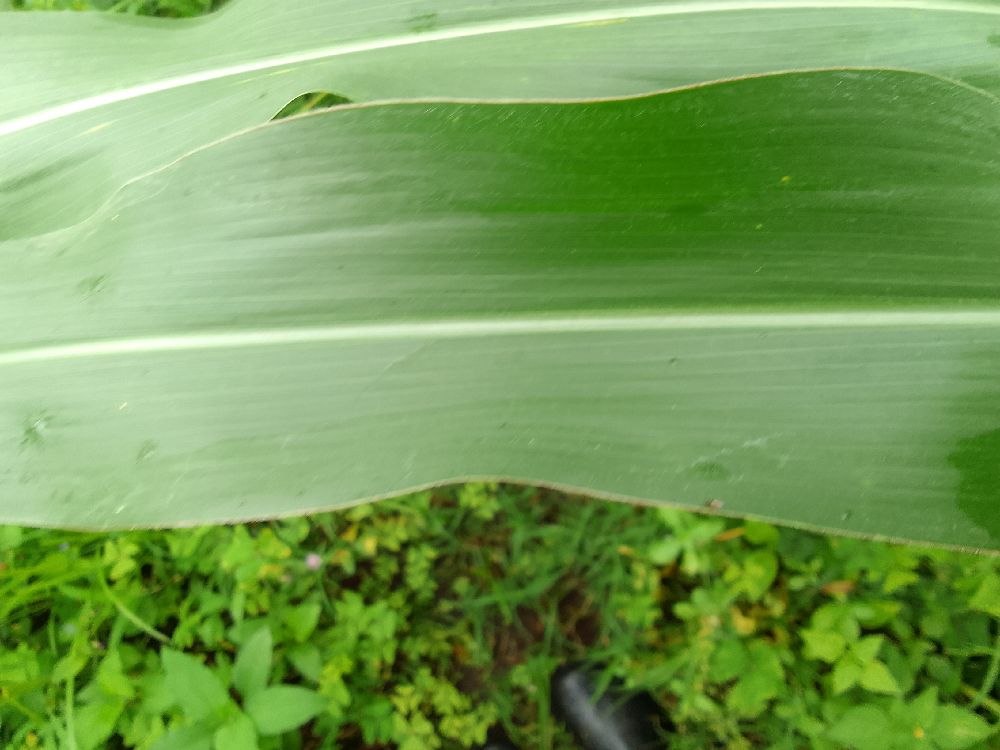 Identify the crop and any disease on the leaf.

maize, healthy
